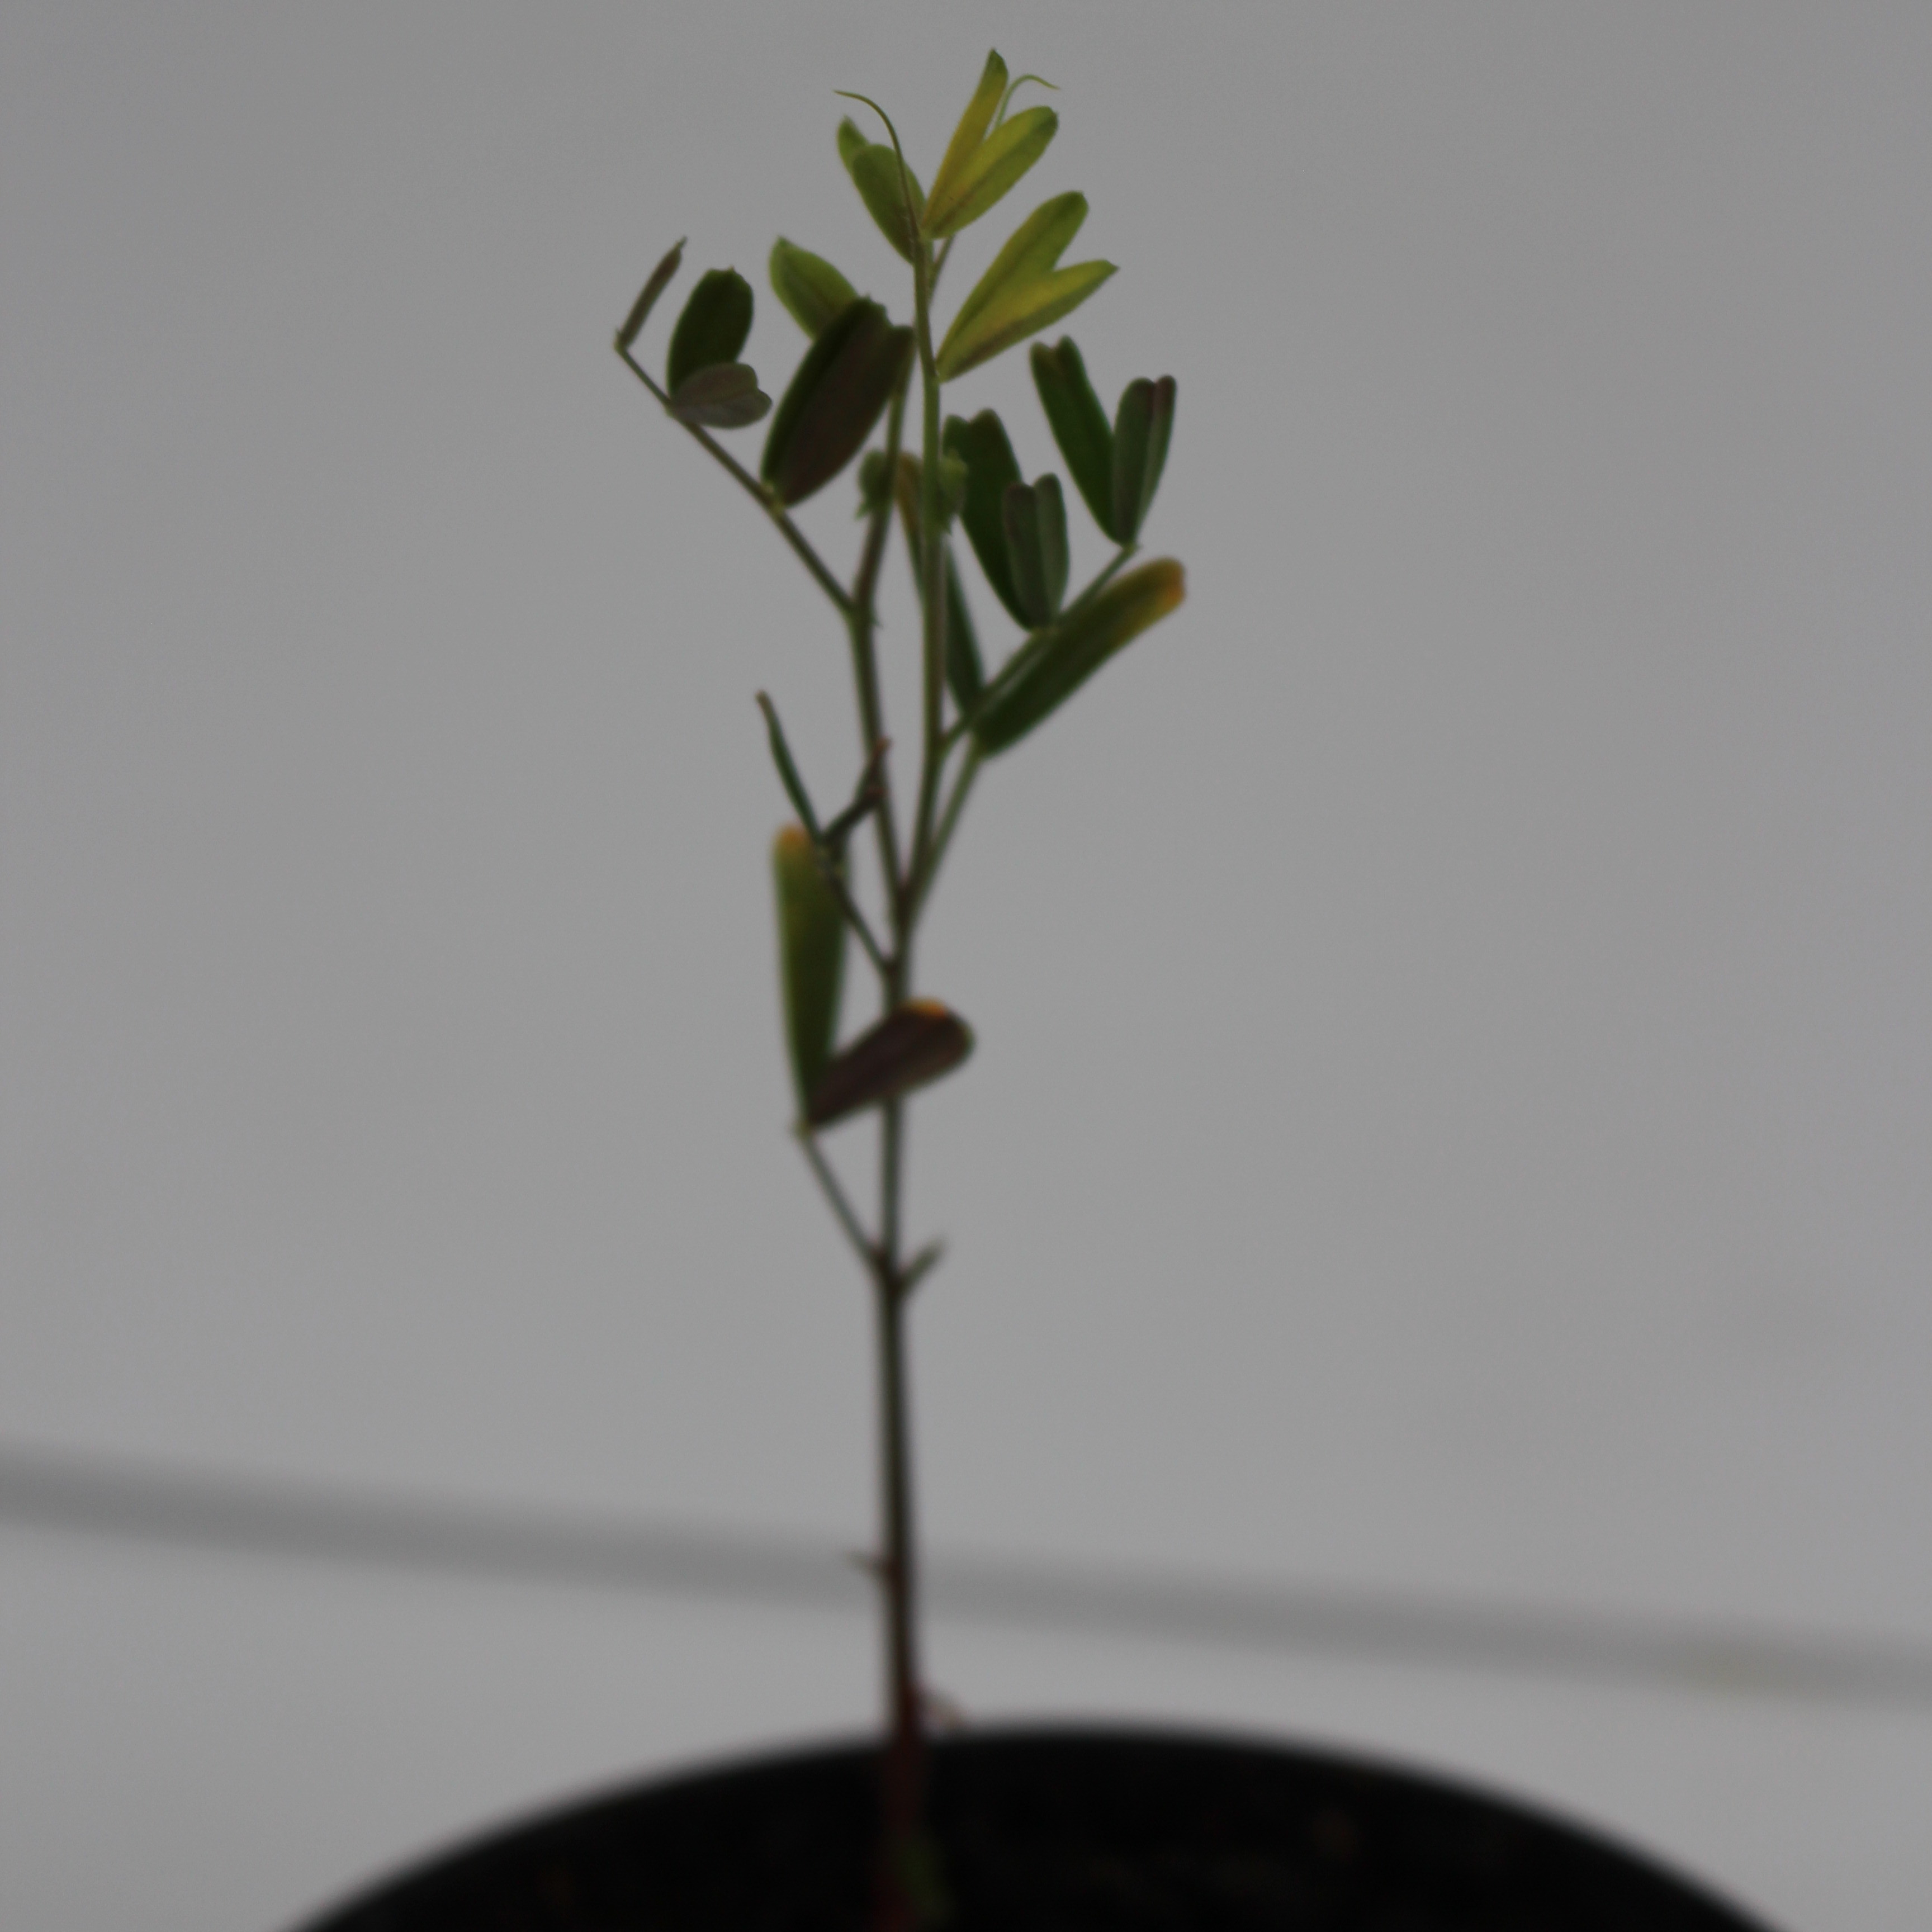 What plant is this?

Vicia sativa
